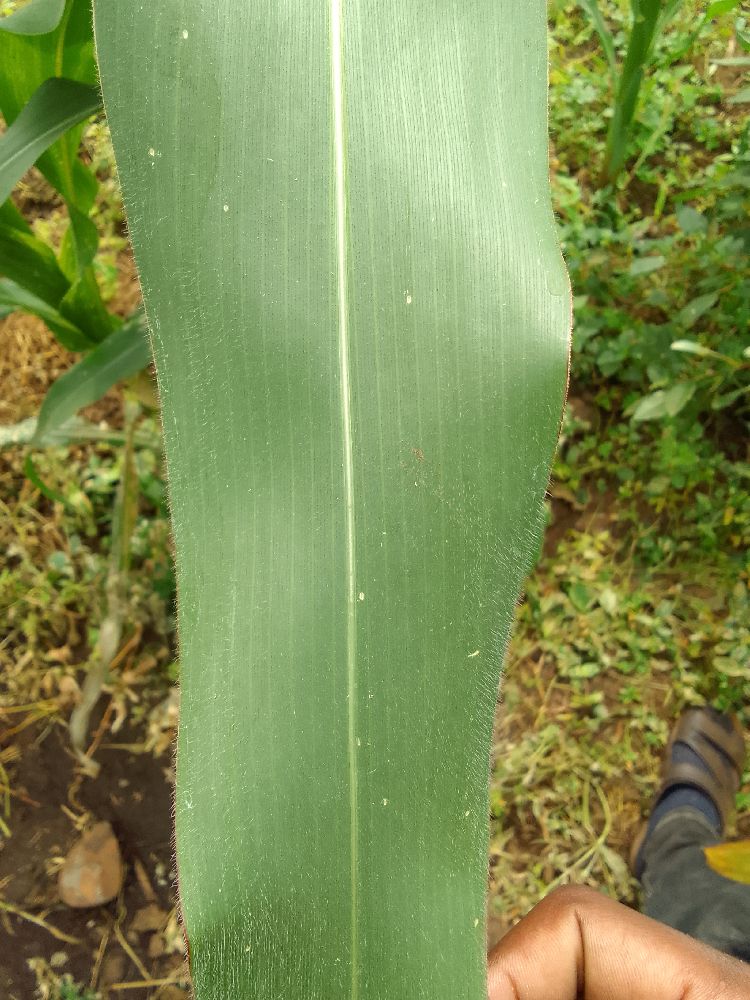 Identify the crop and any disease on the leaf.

maize, healthy
